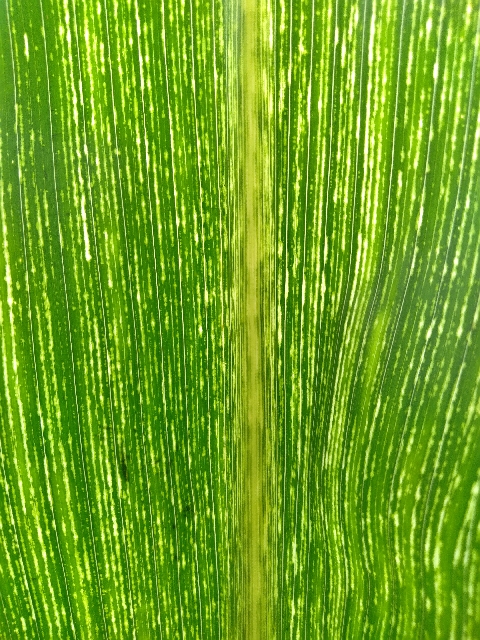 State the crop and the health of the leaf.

maize, maize streak virus
